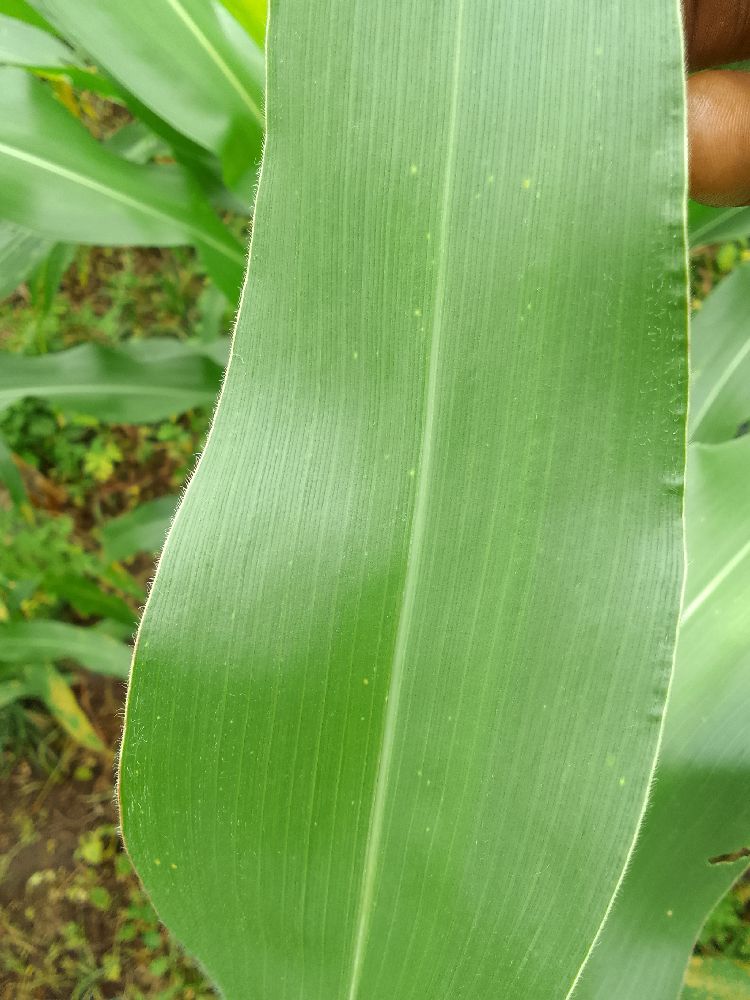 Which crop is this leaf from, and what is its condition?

maize, healthy
